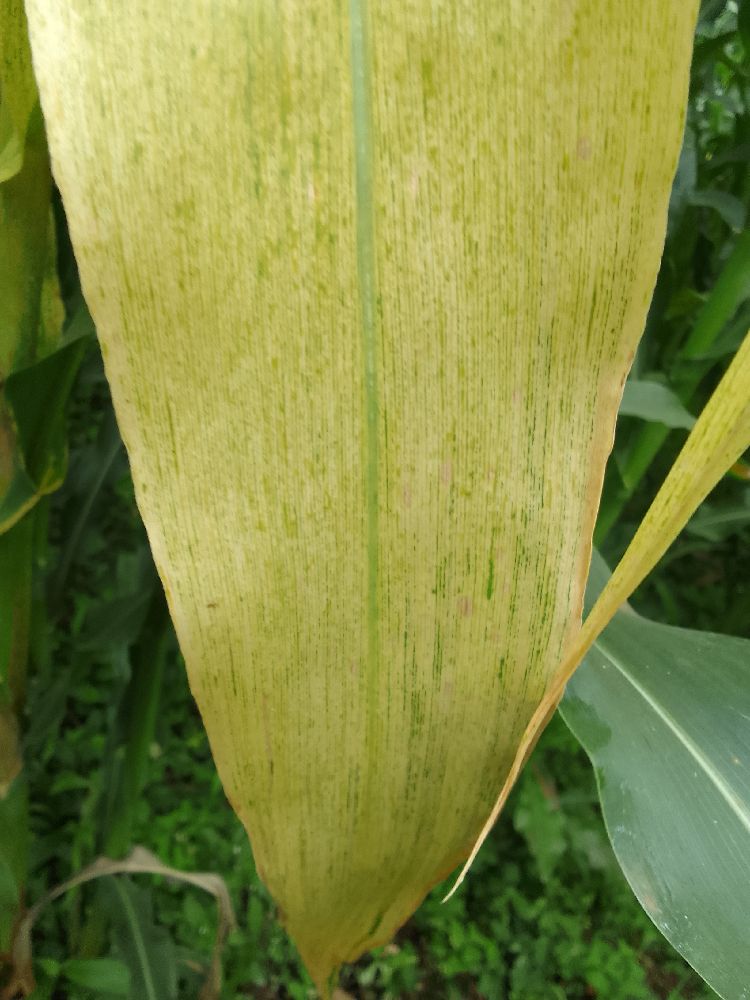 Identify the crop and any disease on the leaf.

maize, maize lethal necrosis
